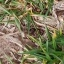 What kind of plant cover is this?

grass
